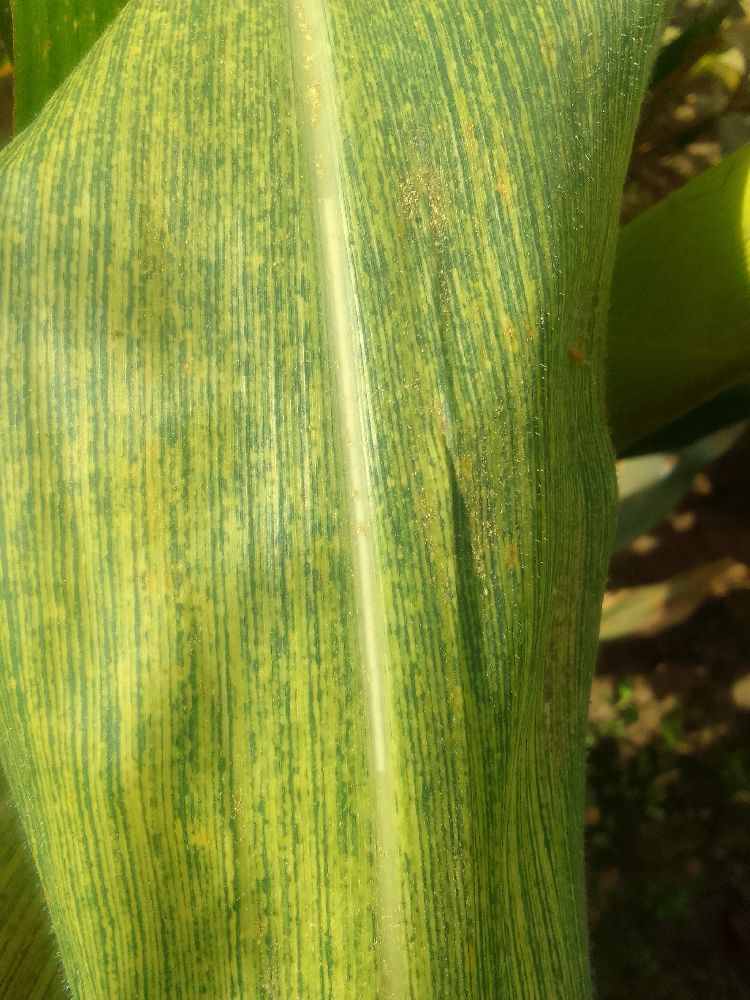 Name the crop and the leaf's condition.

maize, maize streak virus
